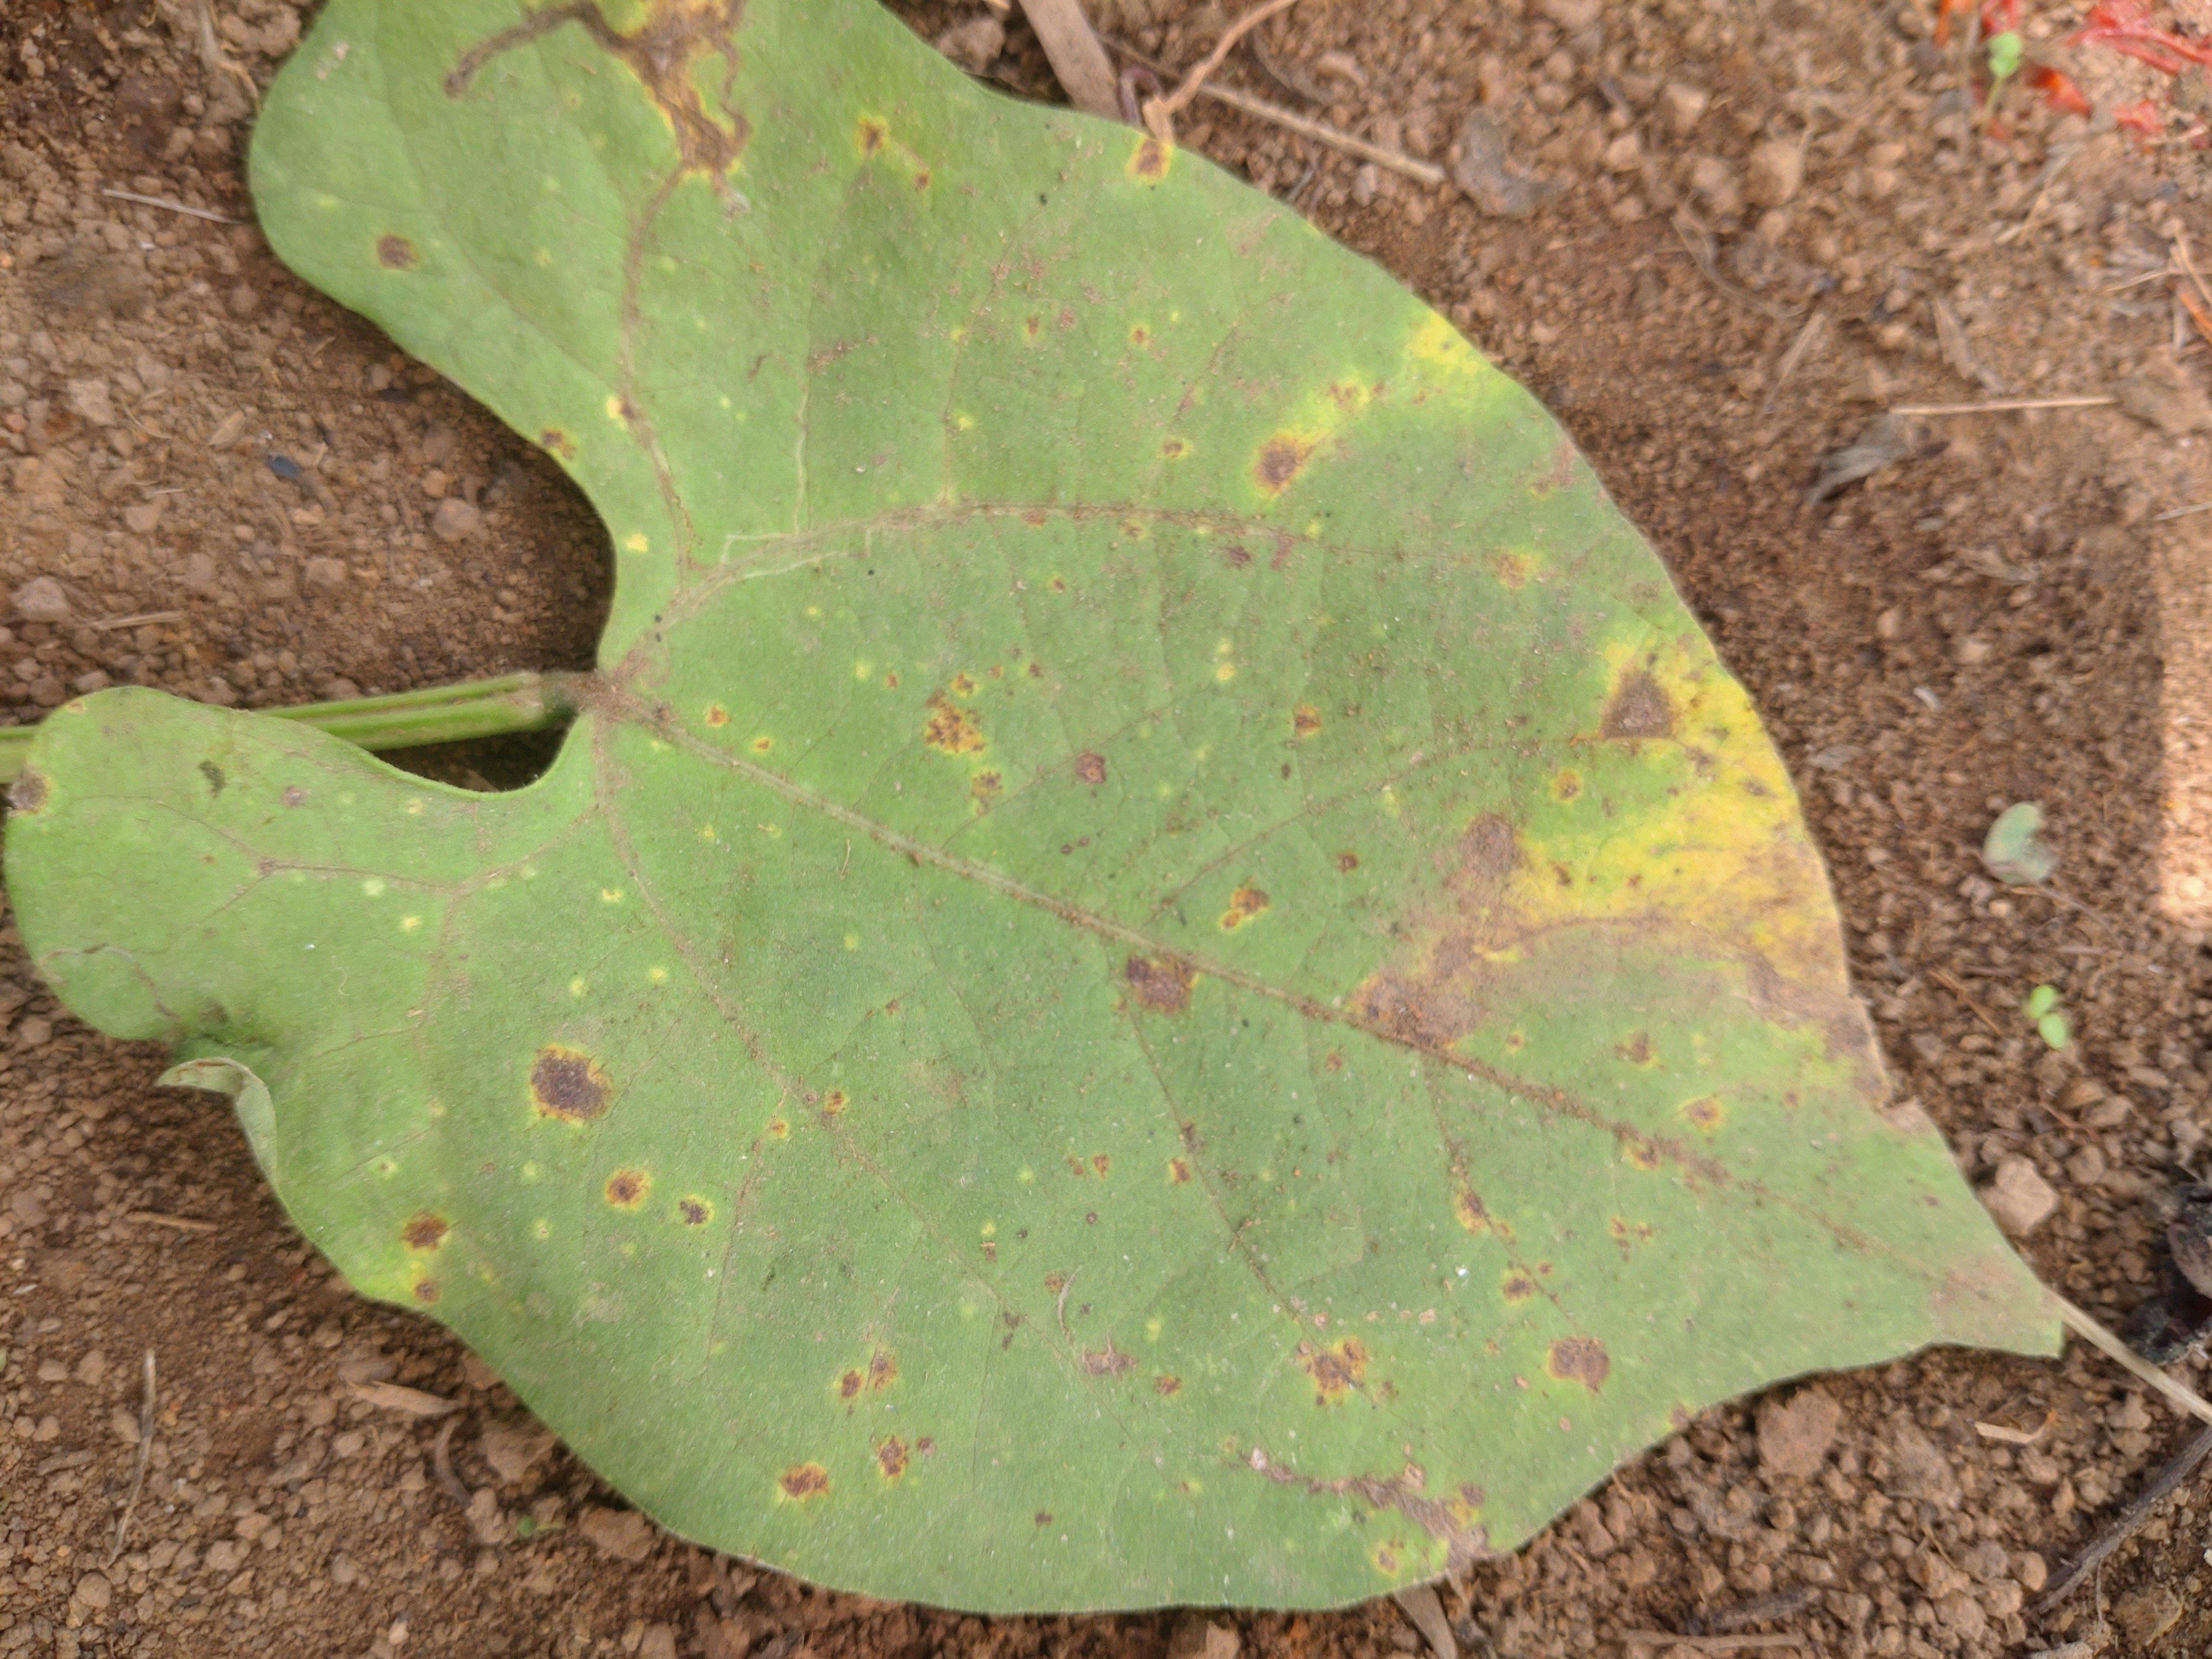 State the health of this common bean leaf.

rust
